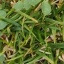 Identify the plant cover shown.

unstructured weed
